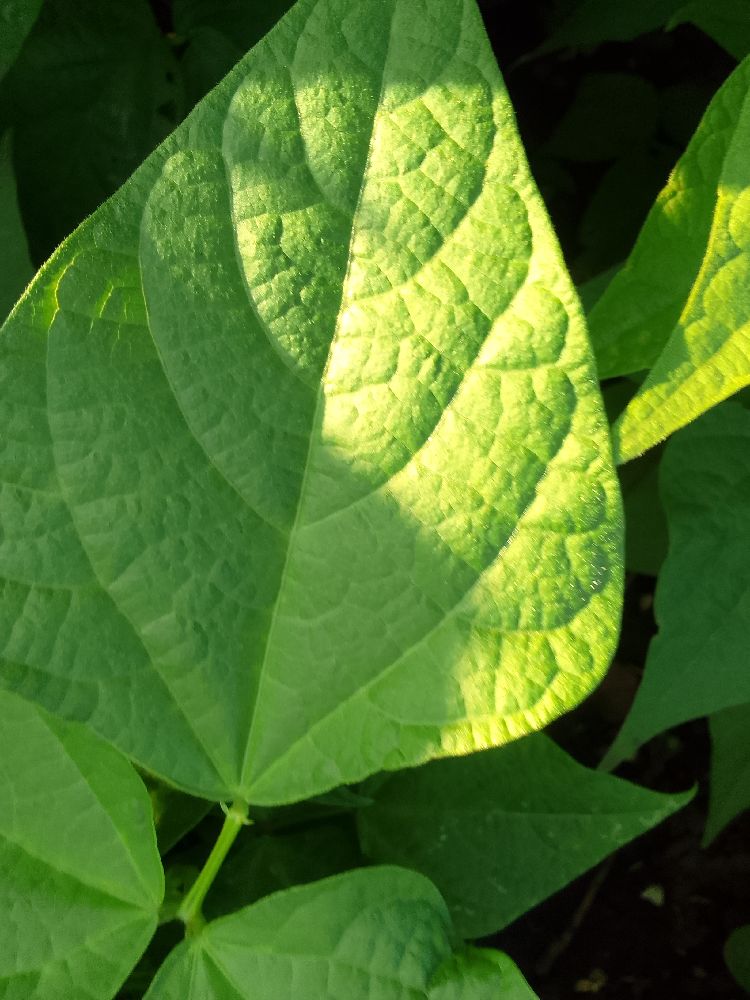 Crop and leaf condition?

common bean, healthy
